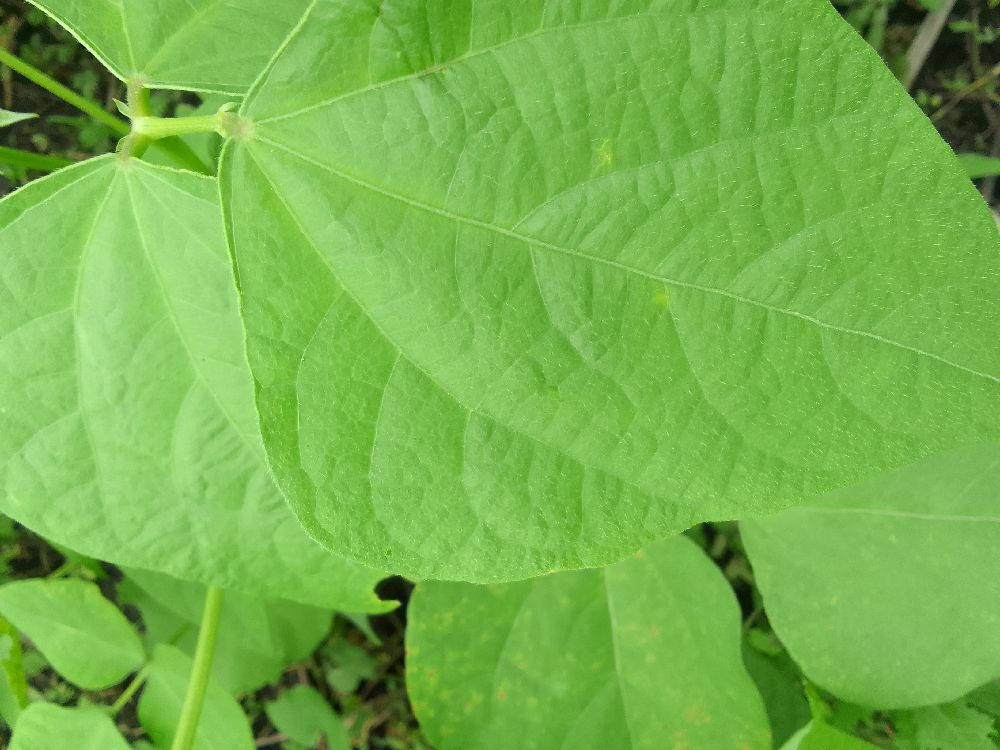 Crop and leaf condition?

common bean, healthy
